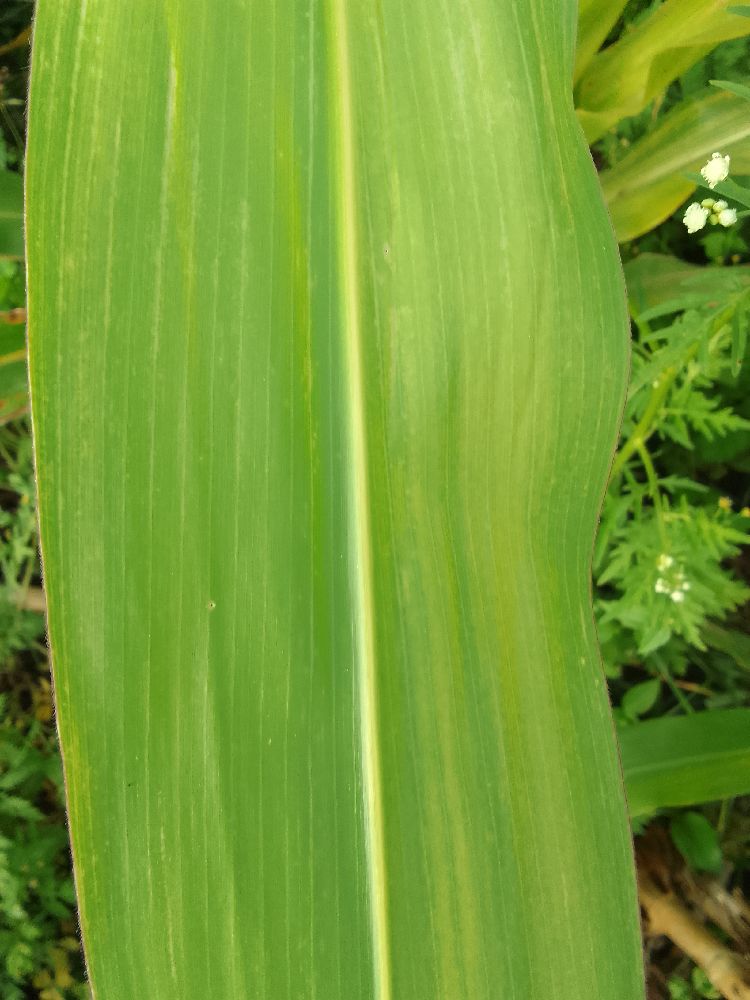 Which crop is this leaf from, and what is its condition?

maize, maize lethal necrosis
